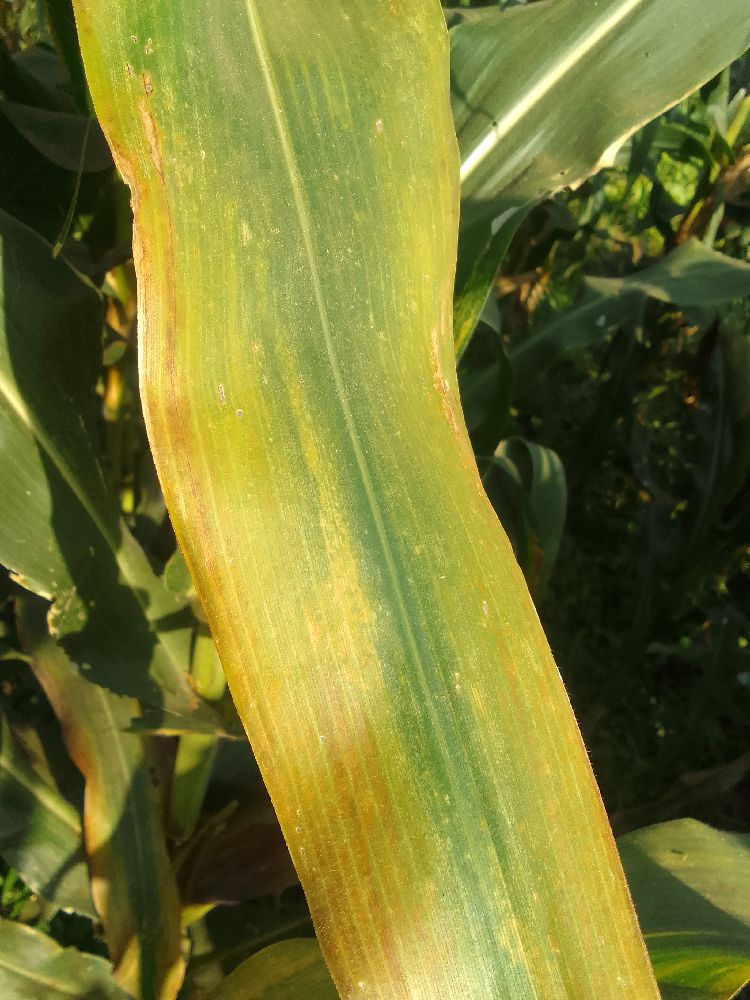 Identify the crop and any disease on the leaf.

maize, maize lethal necrosis
